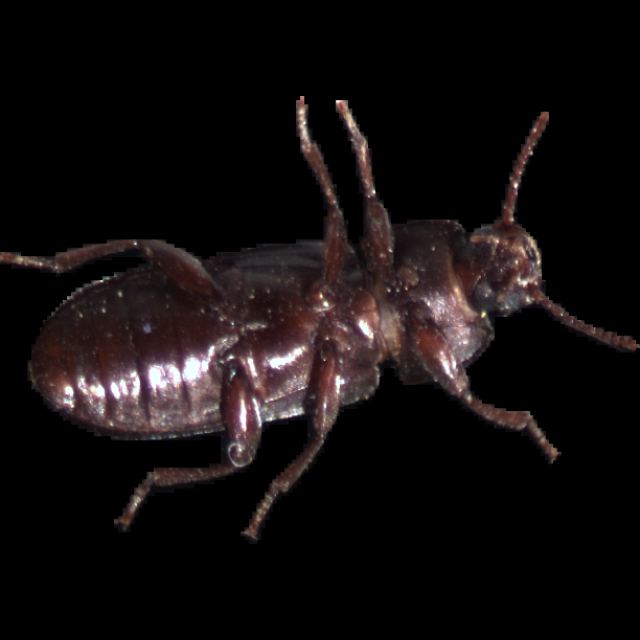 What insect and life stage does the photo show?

mealworm beetle
